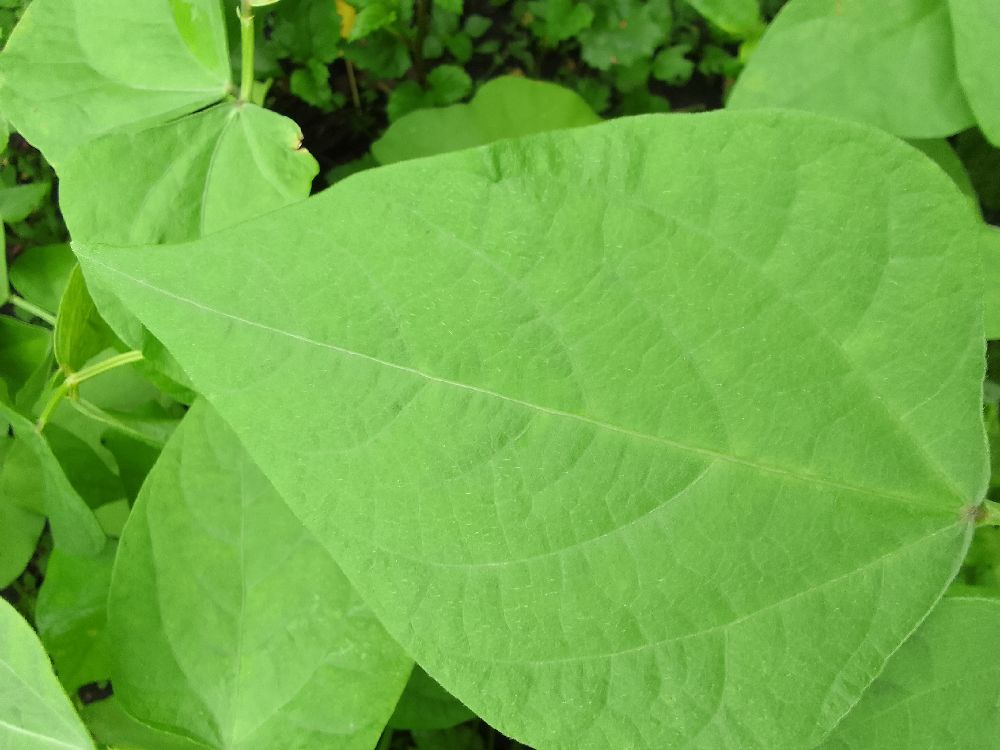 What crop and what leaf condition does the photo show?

common bean, healthy
